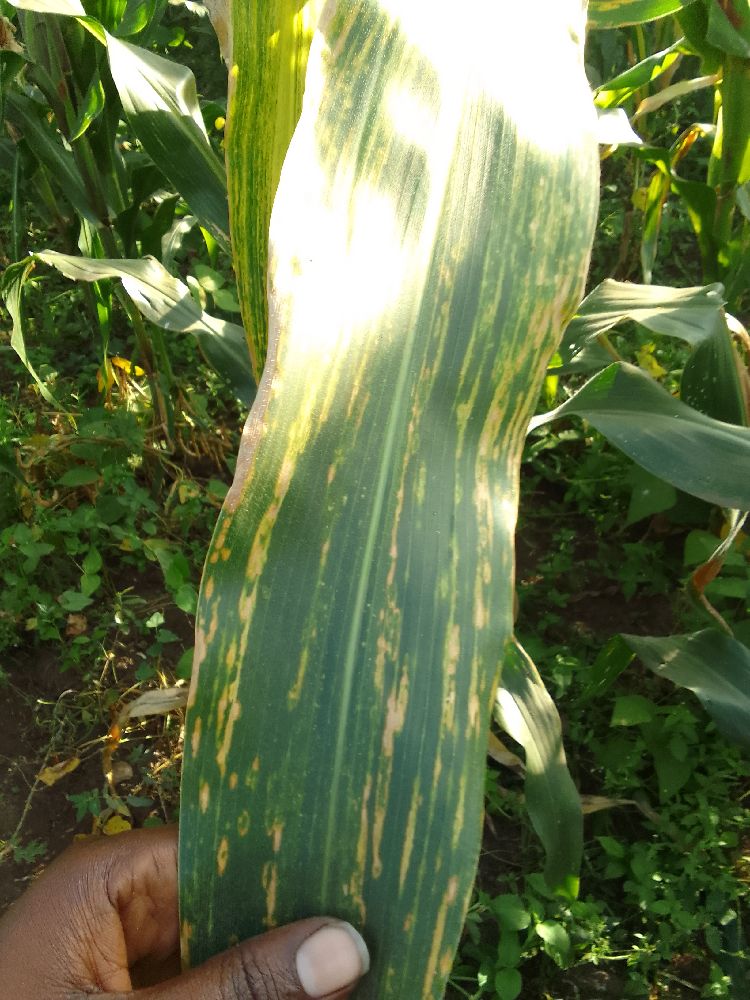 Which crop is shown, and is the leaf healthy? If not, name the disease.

maize, maize lethal necrosis
